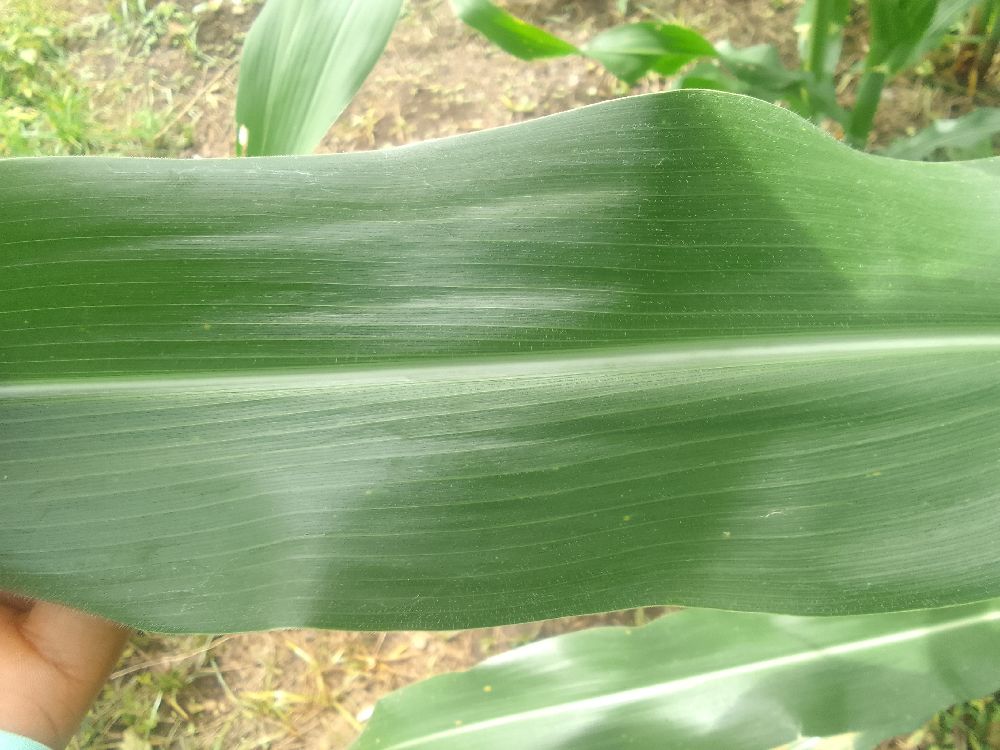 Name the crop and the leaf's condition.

maize, healthy
